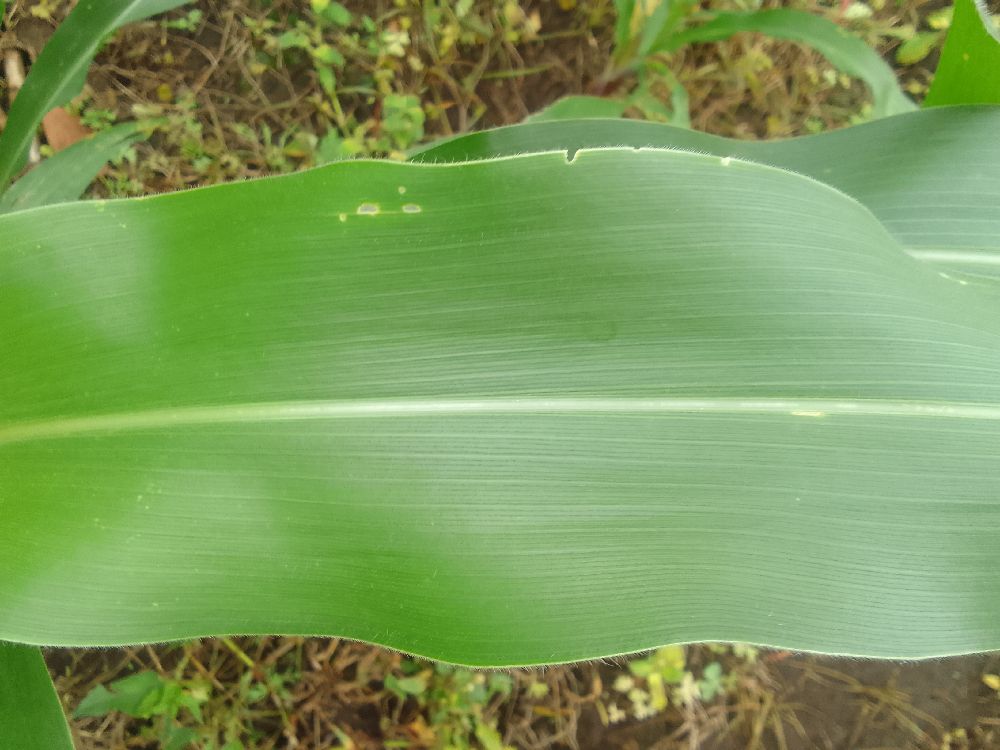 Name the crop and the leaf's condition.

maize, healthy
